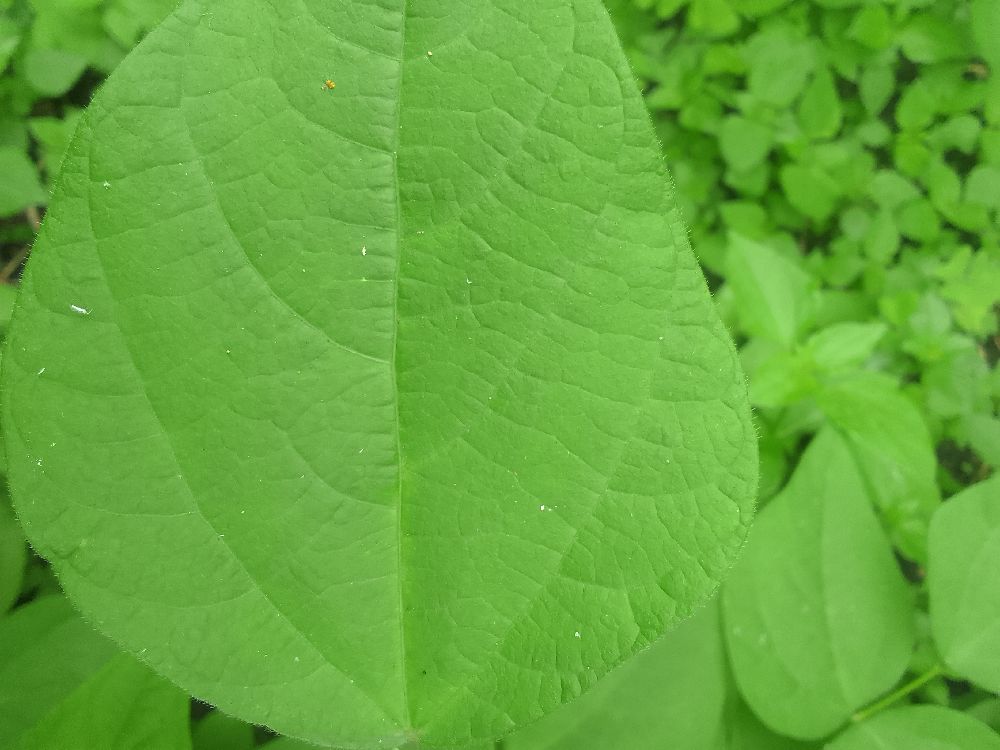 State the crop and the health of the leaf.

common bean, healthy
